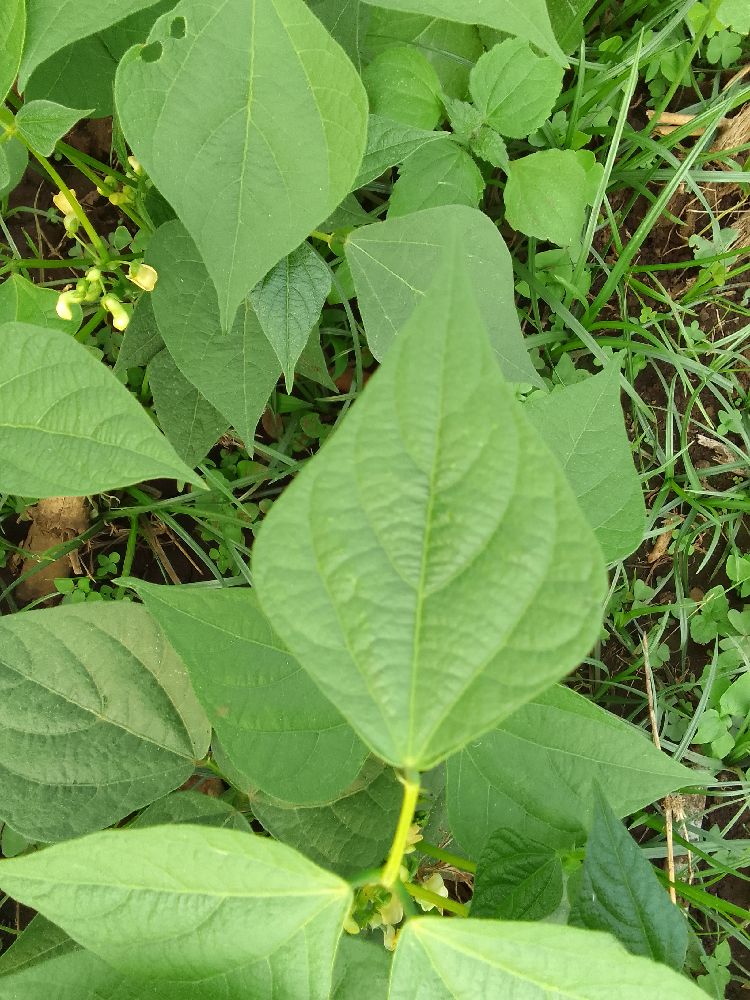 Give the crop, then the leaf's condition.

common bean, healthy
